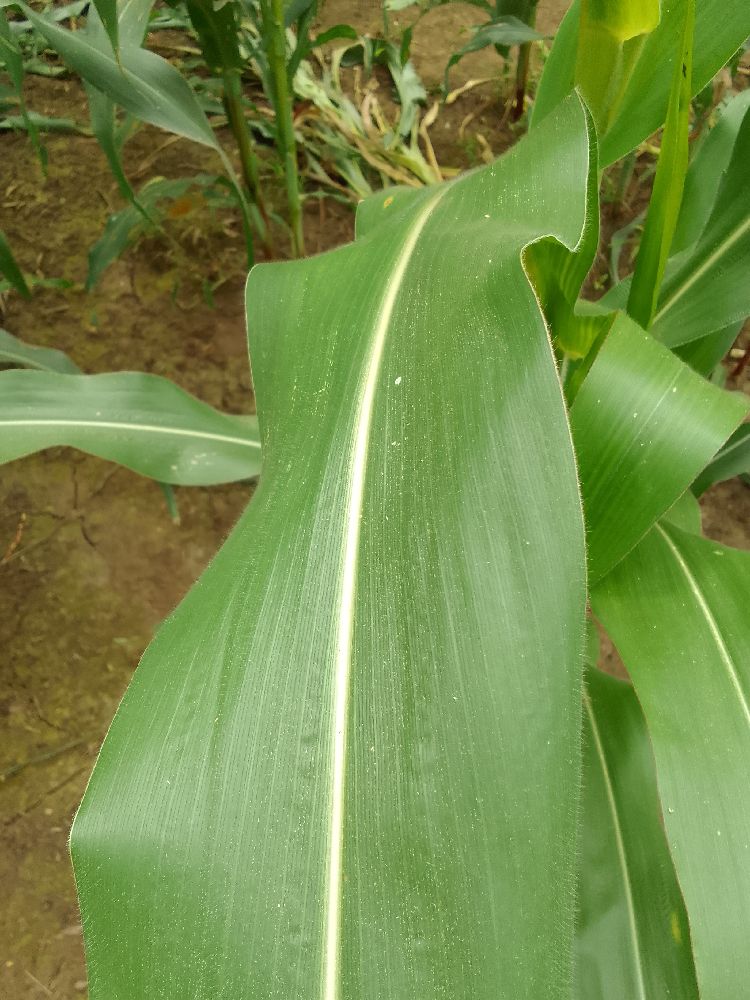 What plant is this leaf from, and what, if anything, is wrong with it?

maize, healthy
